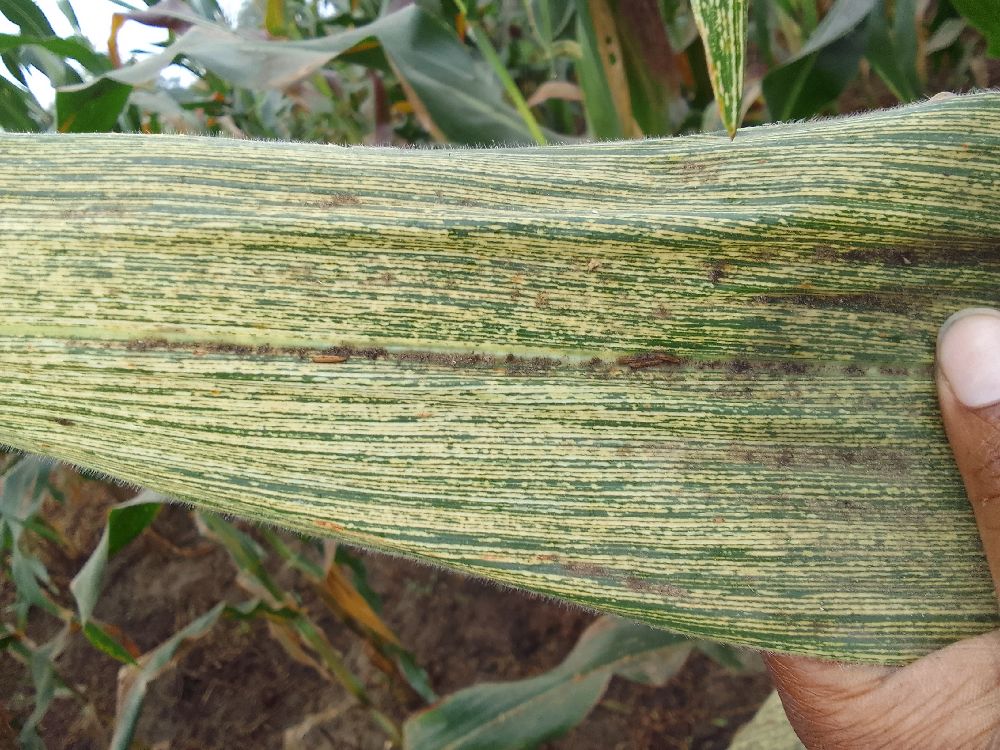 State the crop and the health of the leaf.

maize, maize streak virus
